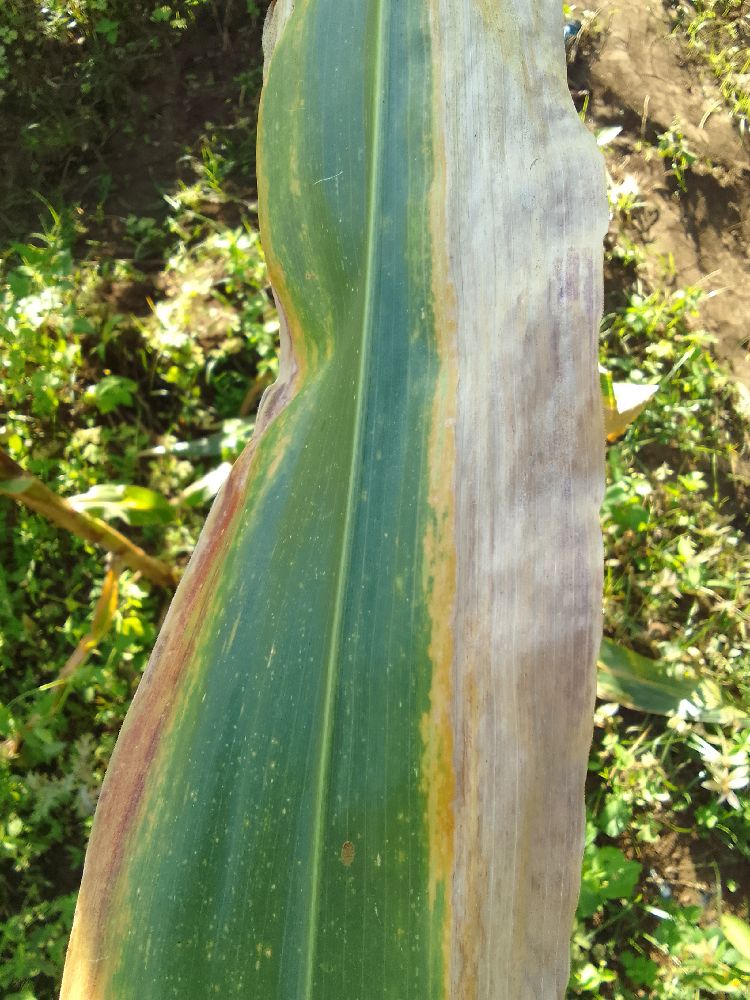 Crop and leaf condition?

maize, maize lethal necrosis
